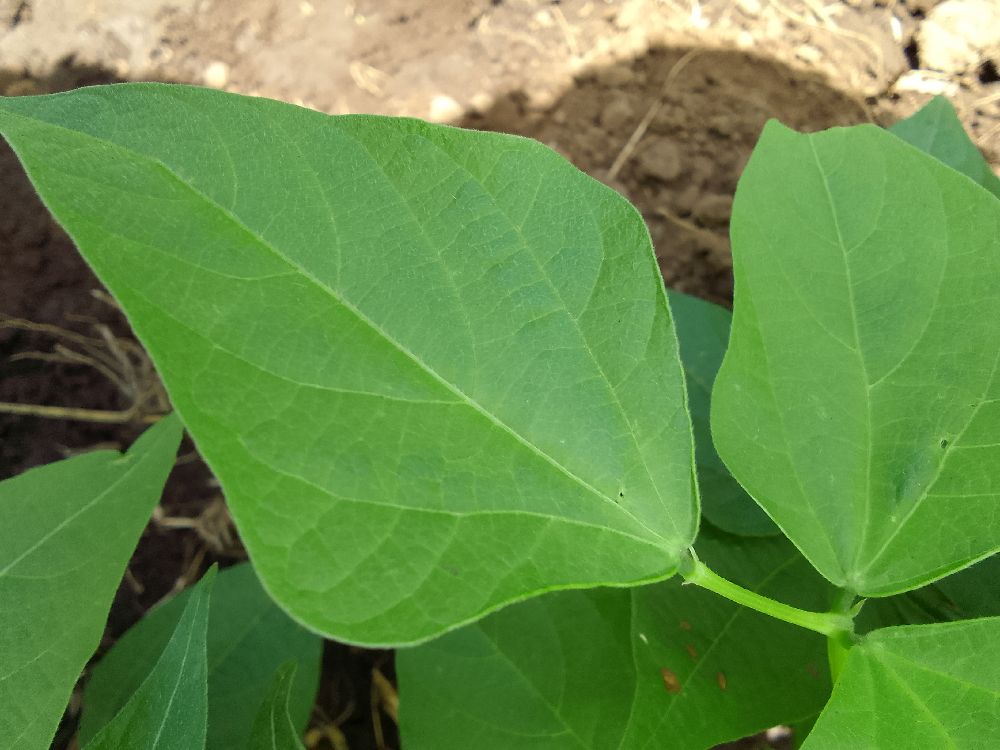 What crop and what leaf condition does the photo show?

common bean, healthy
